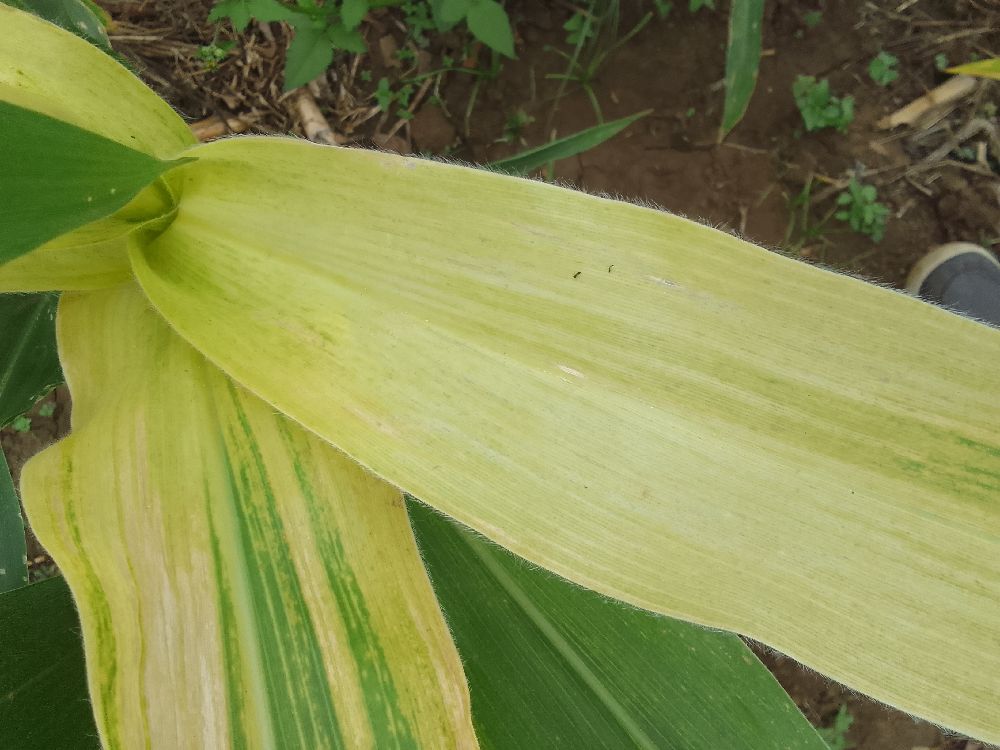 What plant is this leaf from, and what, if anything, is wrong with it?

maize, maize lethal necrosis
